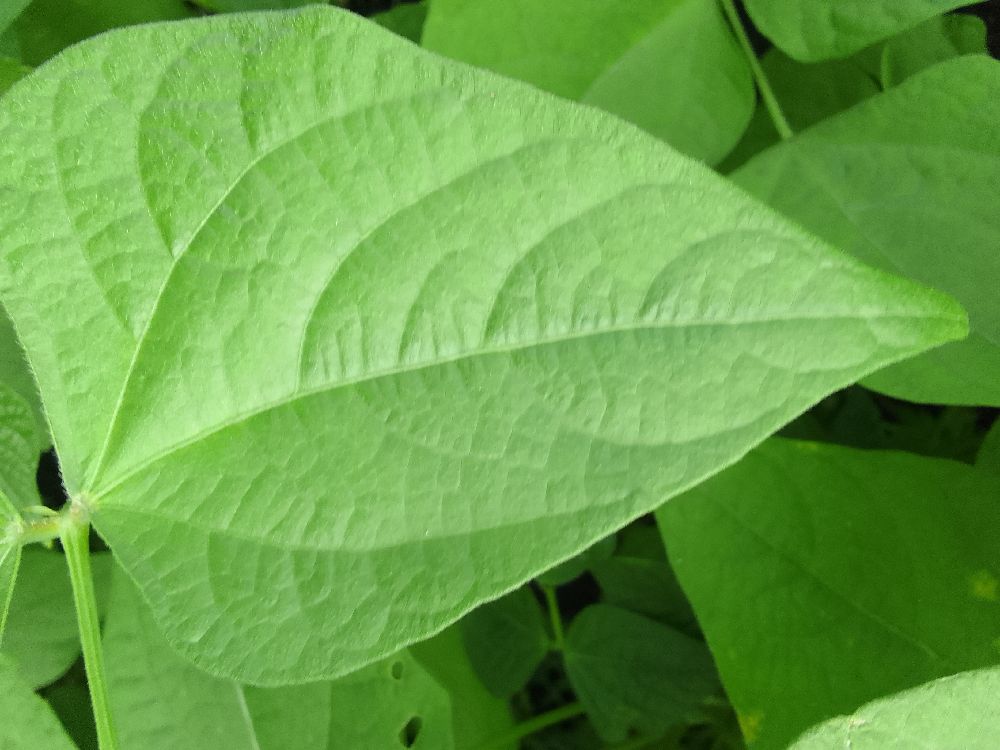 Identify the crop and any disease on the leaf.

common bean, healthy
